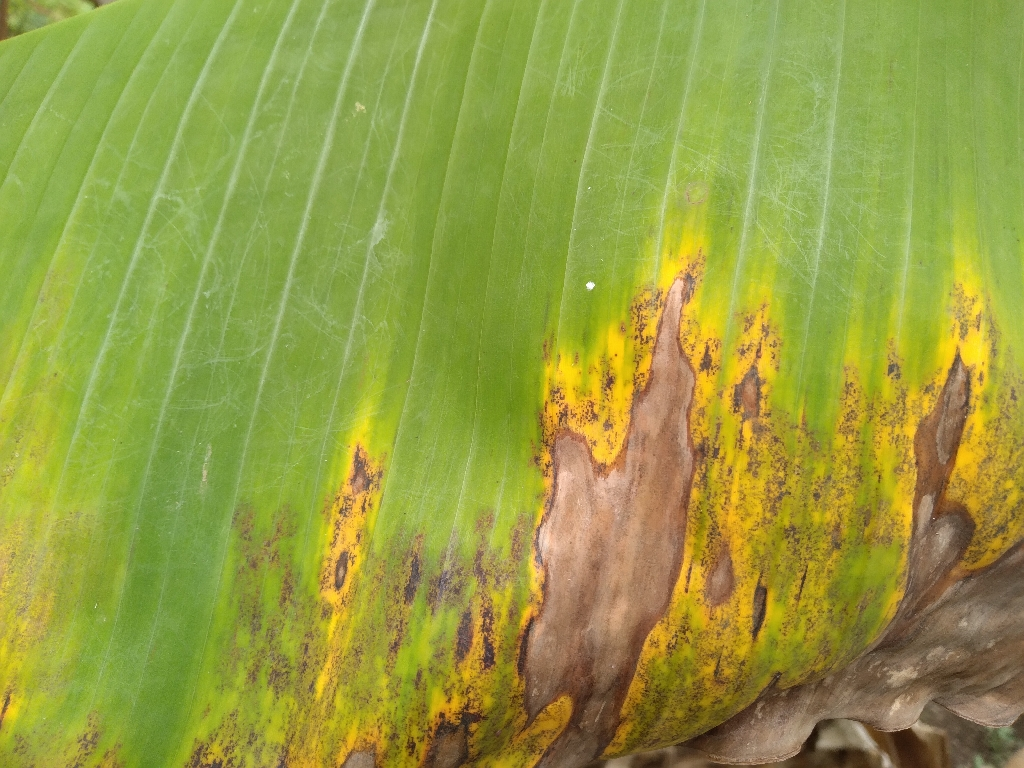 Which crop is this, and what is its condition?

banana, black sigatoka
